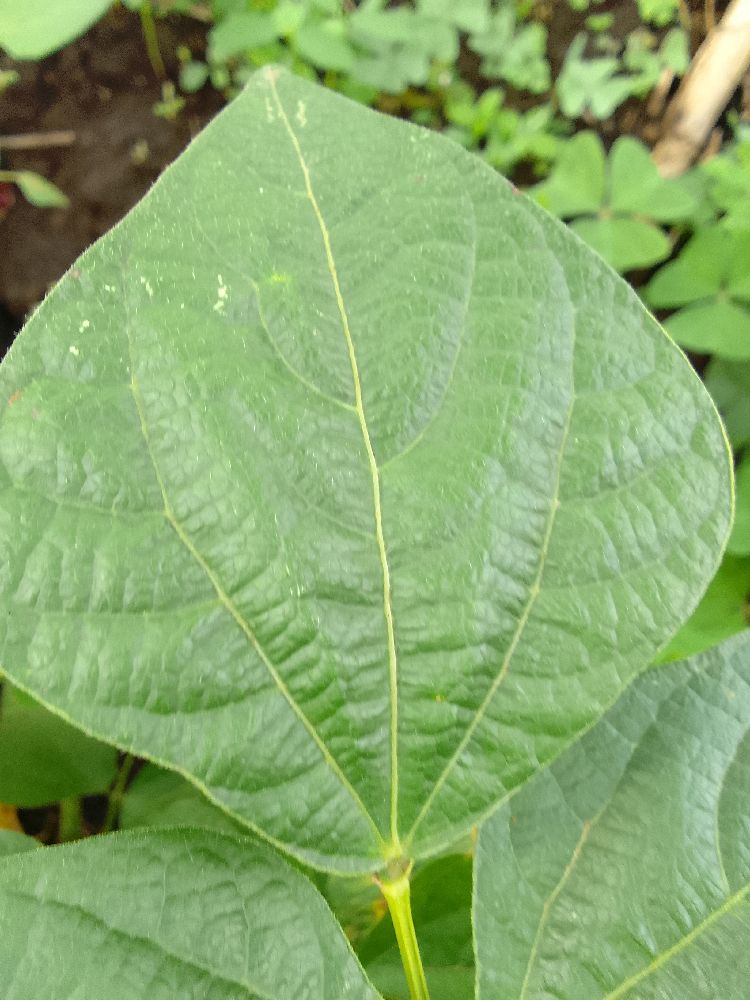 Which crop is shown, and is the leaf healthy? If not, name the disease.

common bean, healthy
